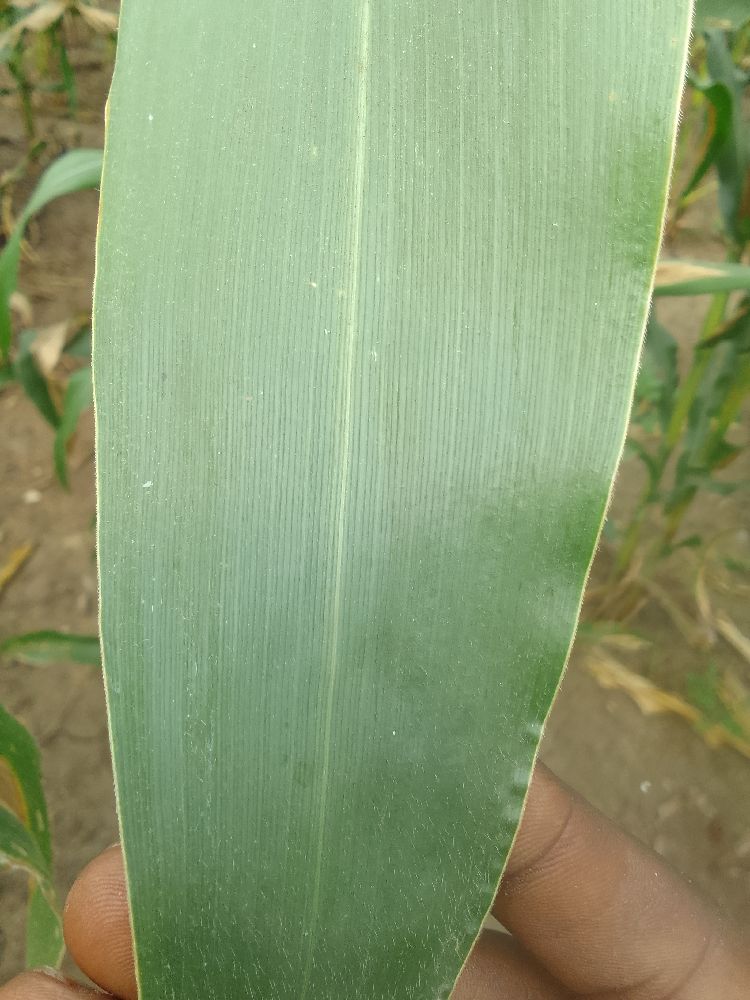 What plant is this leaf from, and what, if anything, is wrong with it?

maize, healthy
